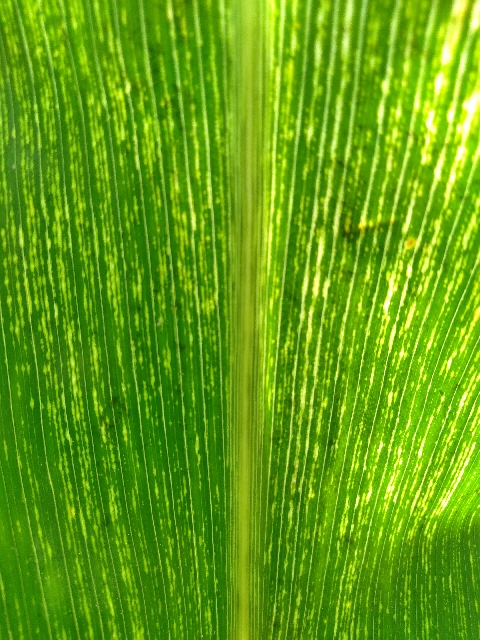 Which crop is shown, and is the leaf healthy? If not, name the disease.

maize, maize streak virus
